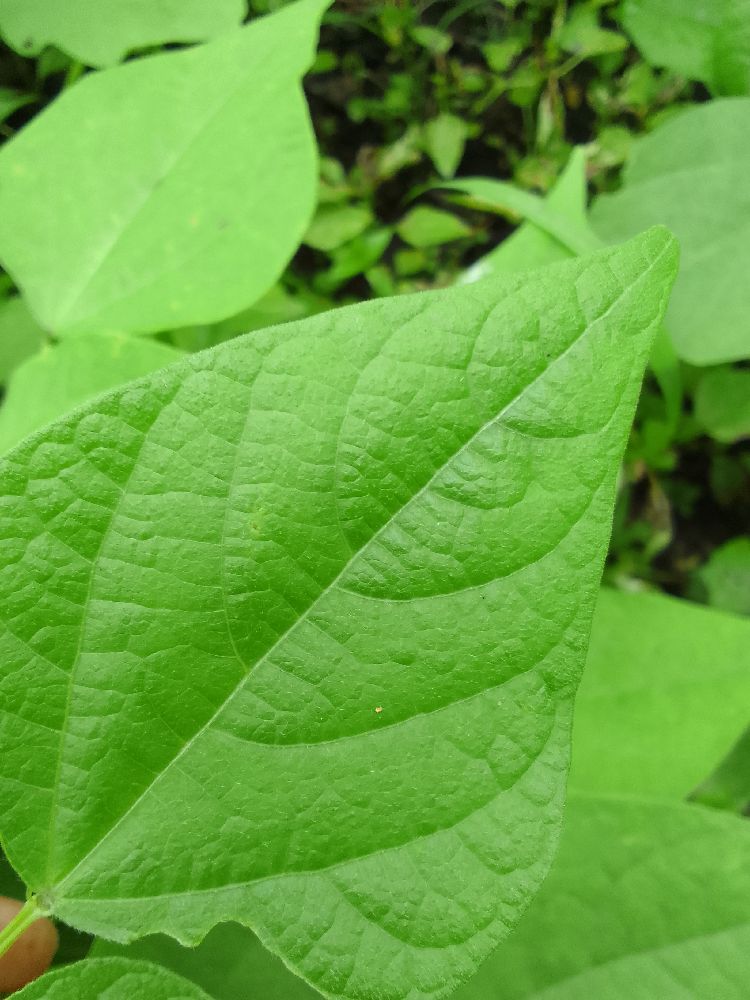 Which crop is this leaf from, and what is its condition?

common bean, healthy
